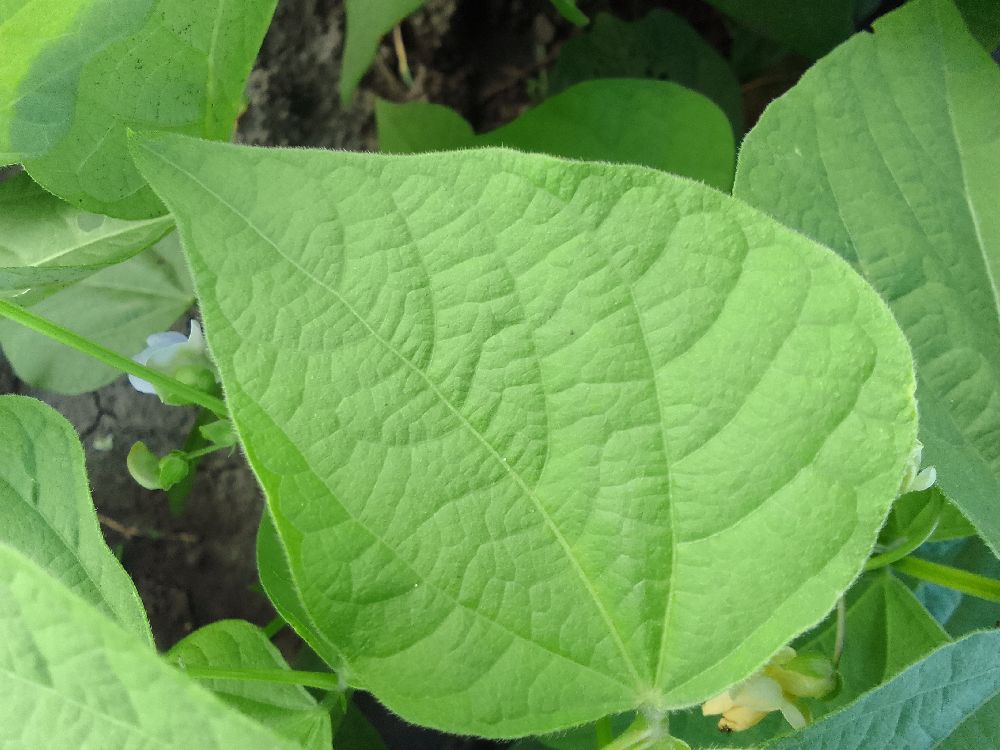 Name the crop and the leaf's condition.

common bean, healthy
